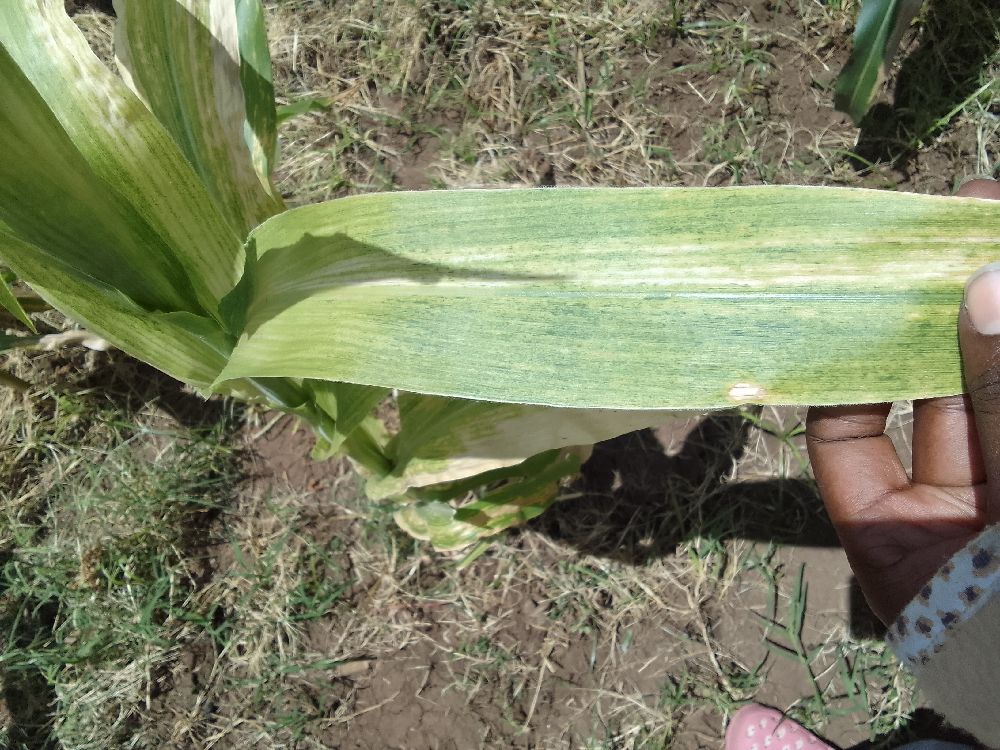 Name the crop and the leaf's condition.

maize, maize lethal necrosis
